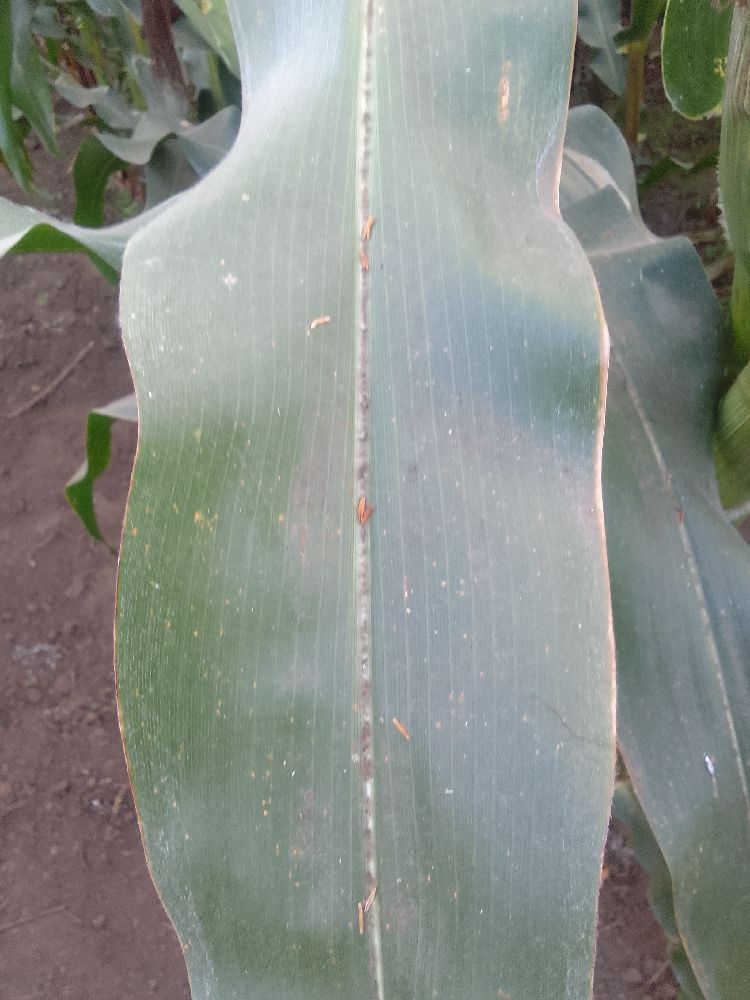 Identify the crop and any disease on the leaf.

maize, healthy
